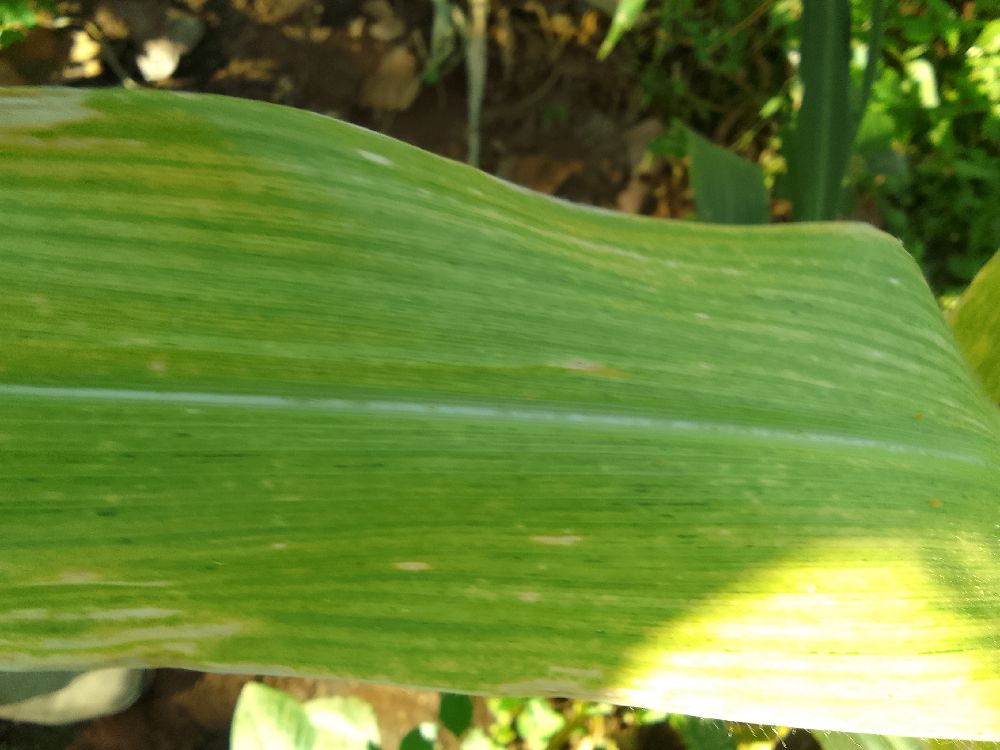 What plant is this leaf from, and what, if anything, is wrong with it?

maize, maize lethal necrosis
